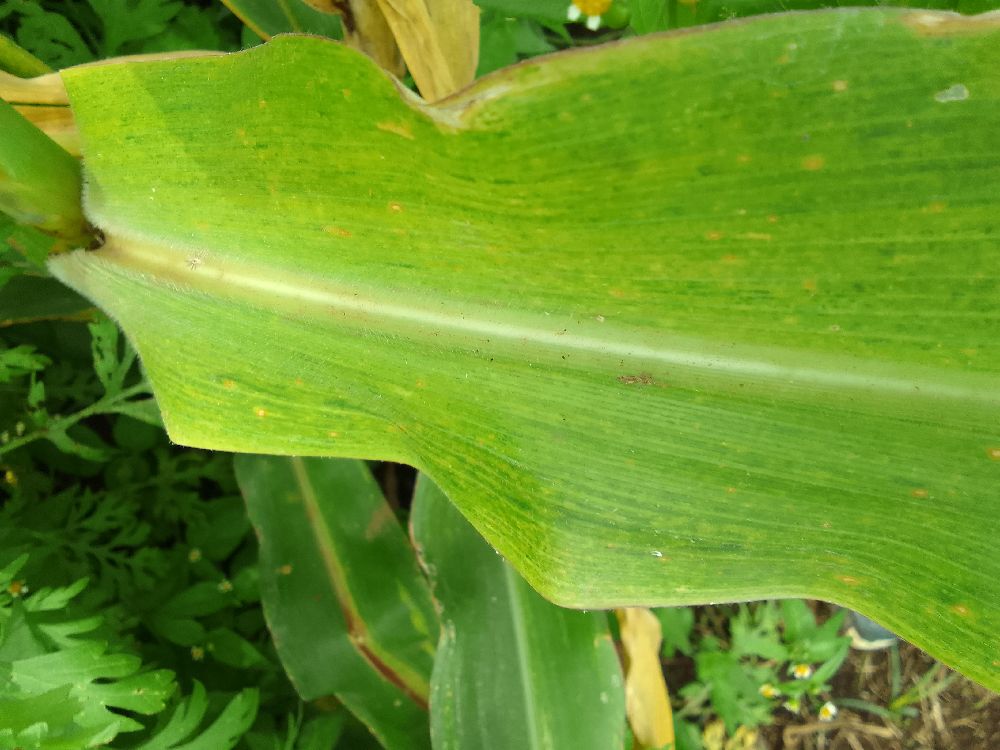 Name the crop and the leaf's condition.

maize, maize lethal necrosis
